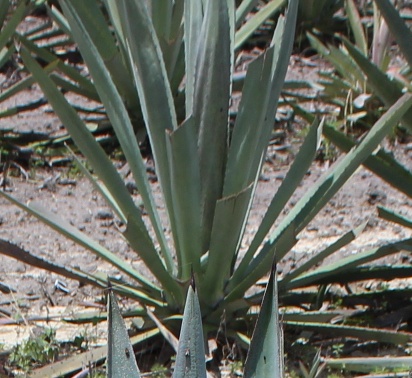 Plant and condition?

agave, small
